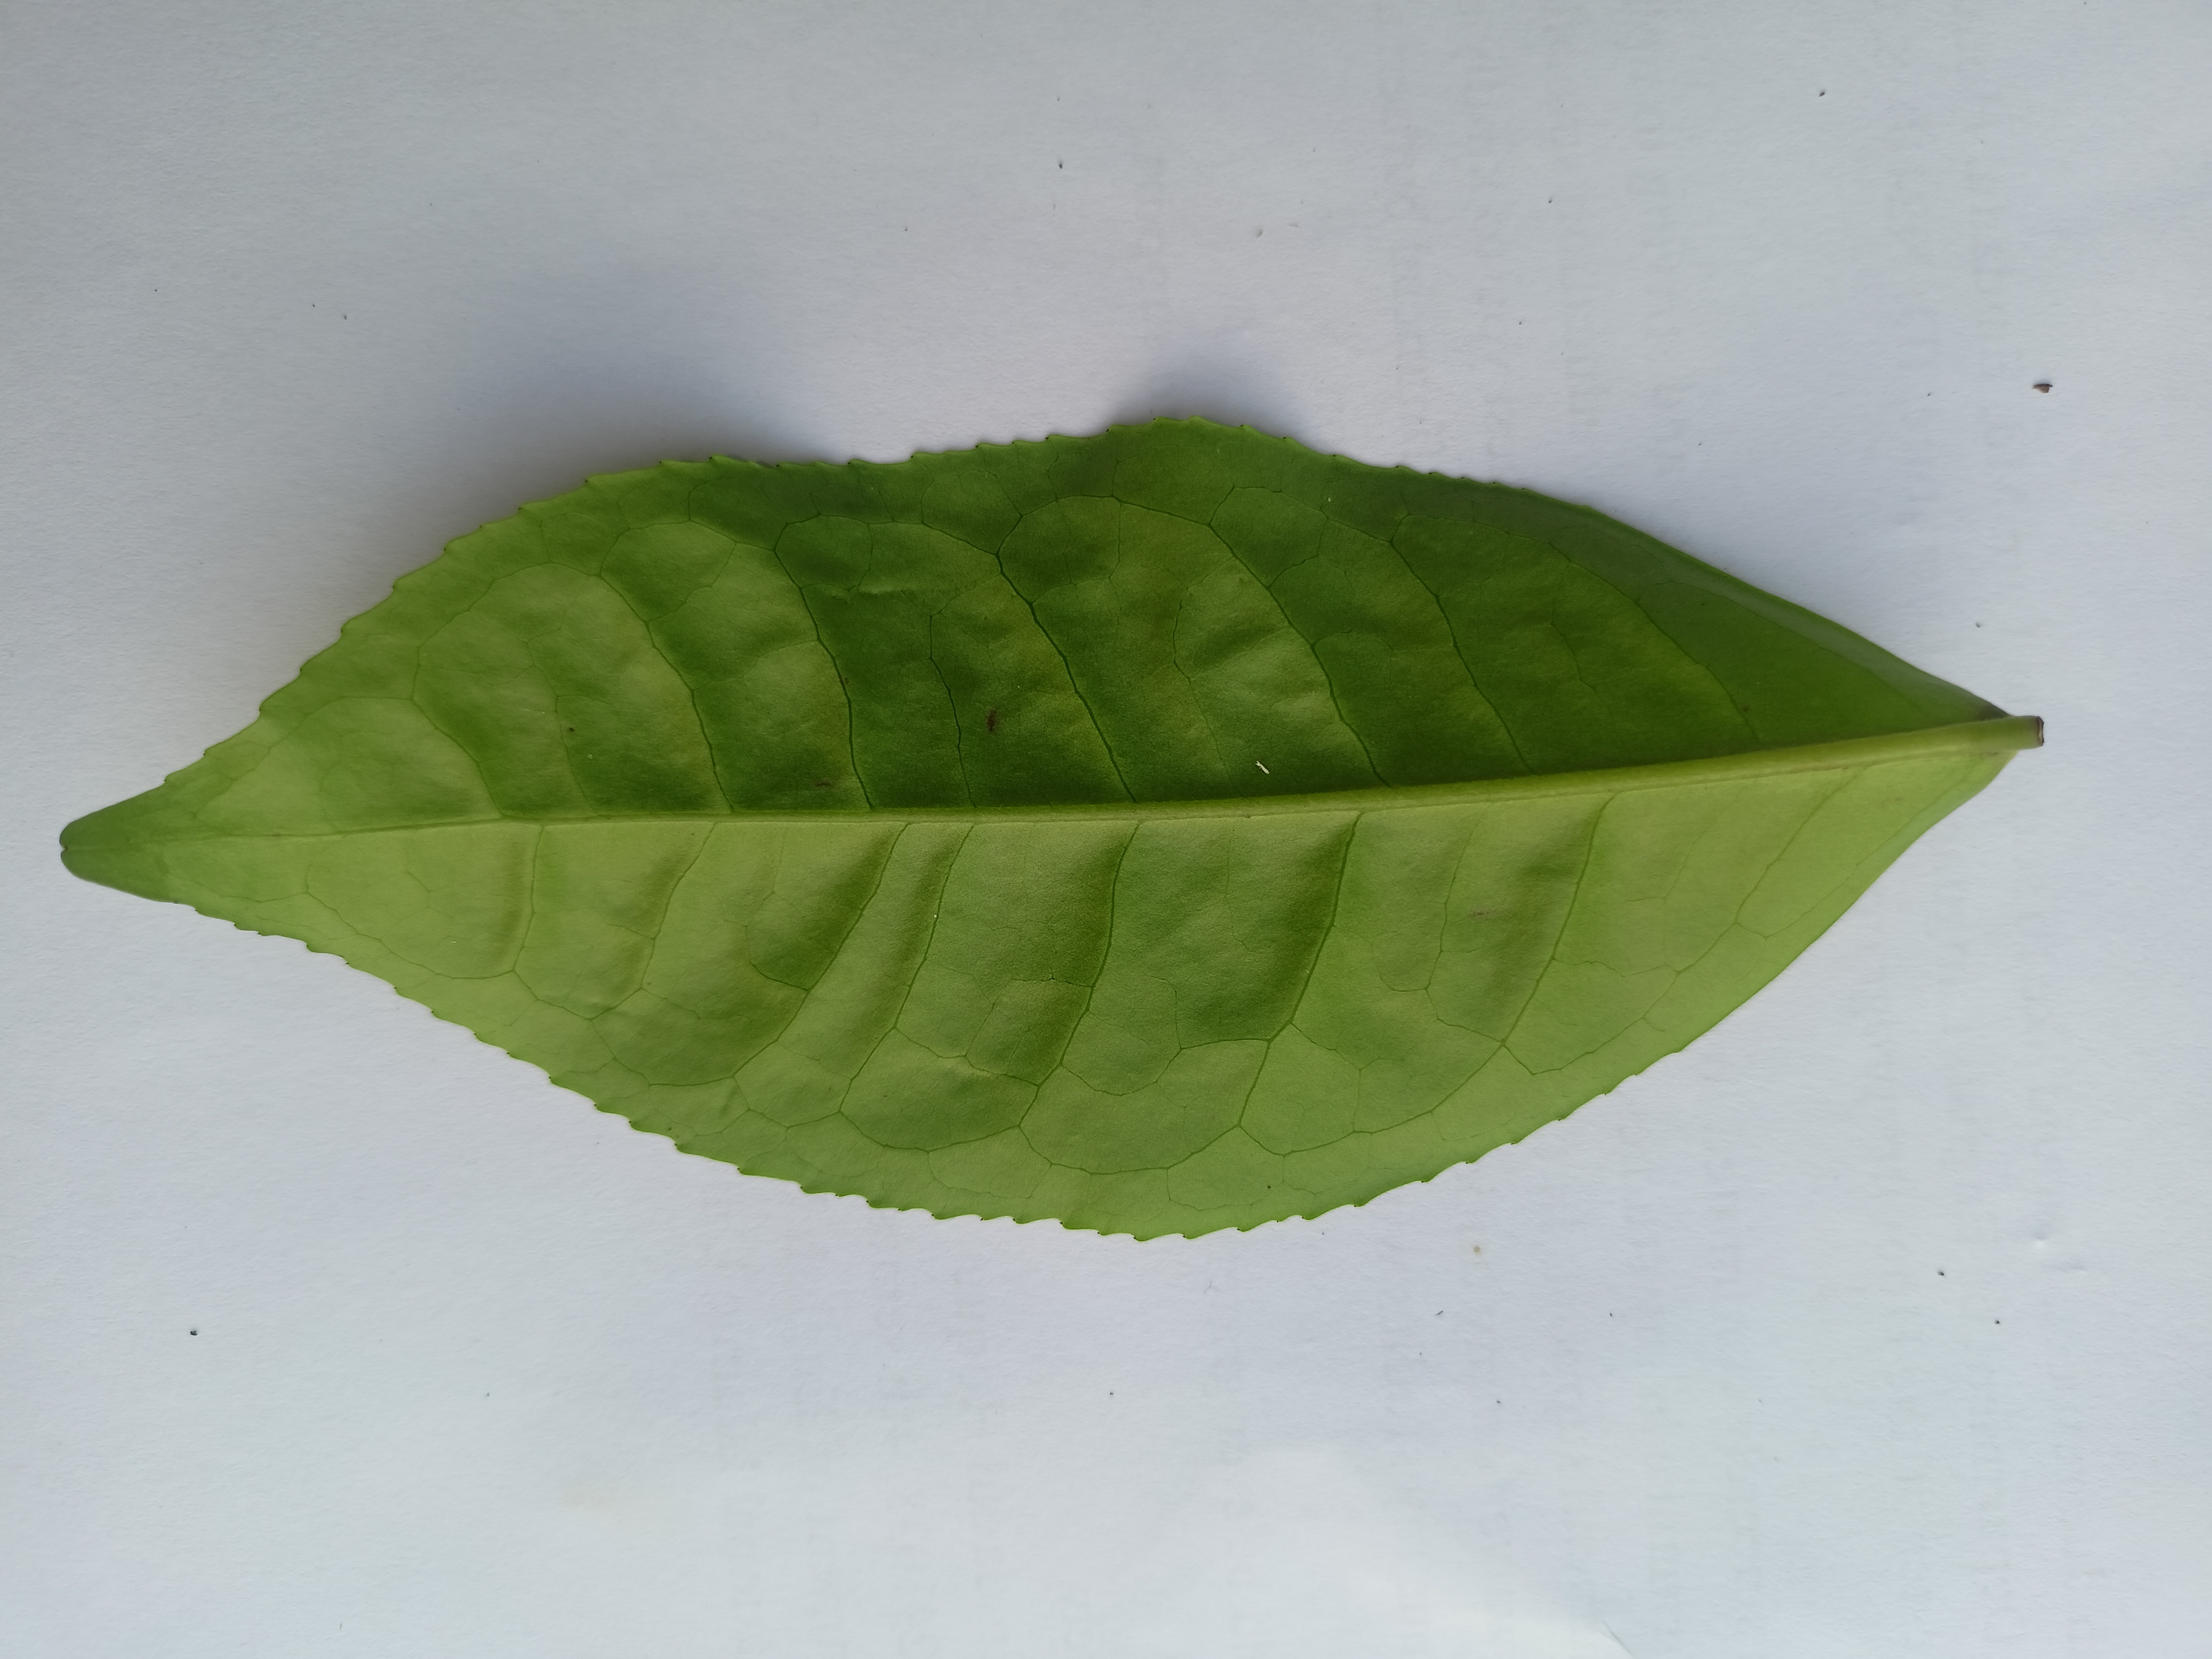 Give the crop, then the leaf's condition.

tea, healthy
